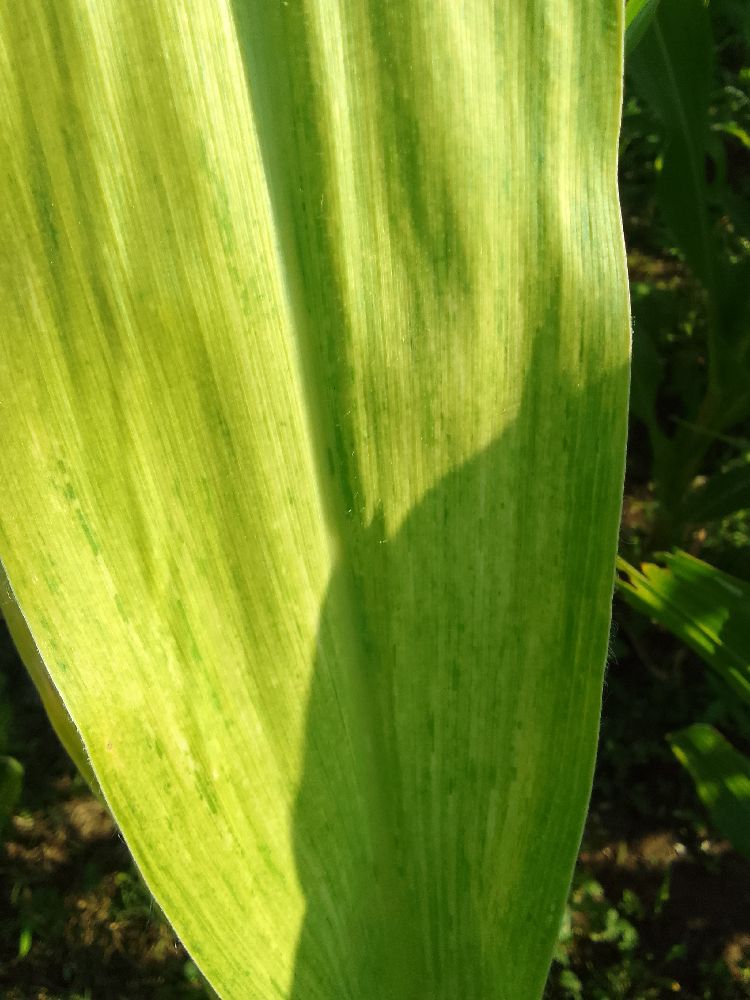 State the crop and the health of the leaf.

maize, maize lethal necrosis
